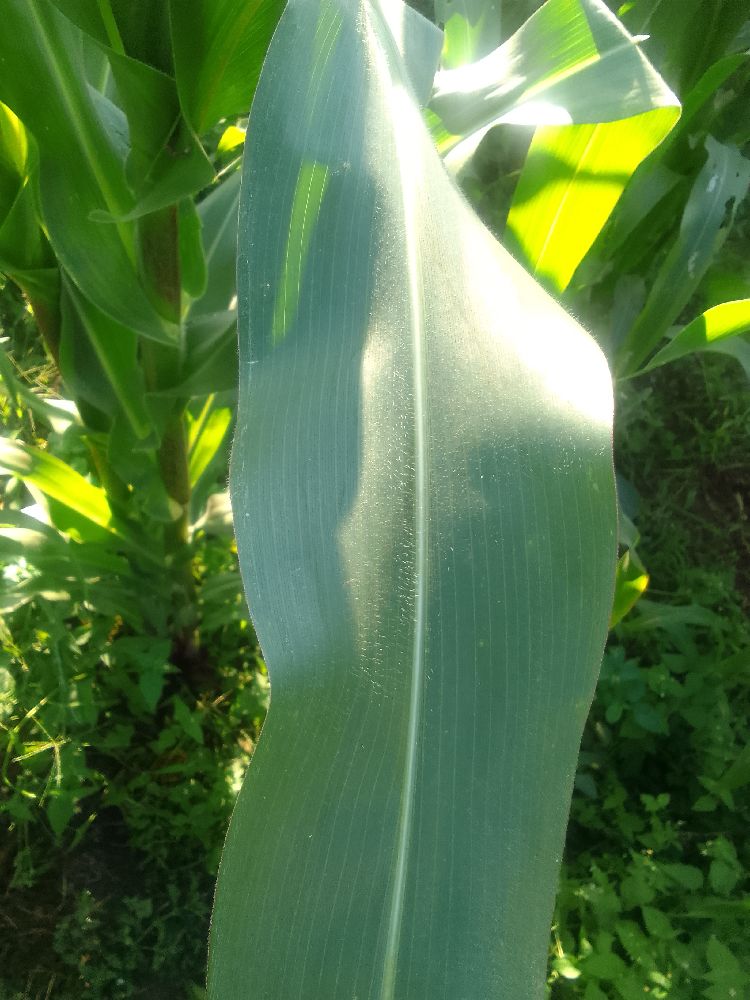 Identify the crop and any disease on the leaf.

maize, healthy
